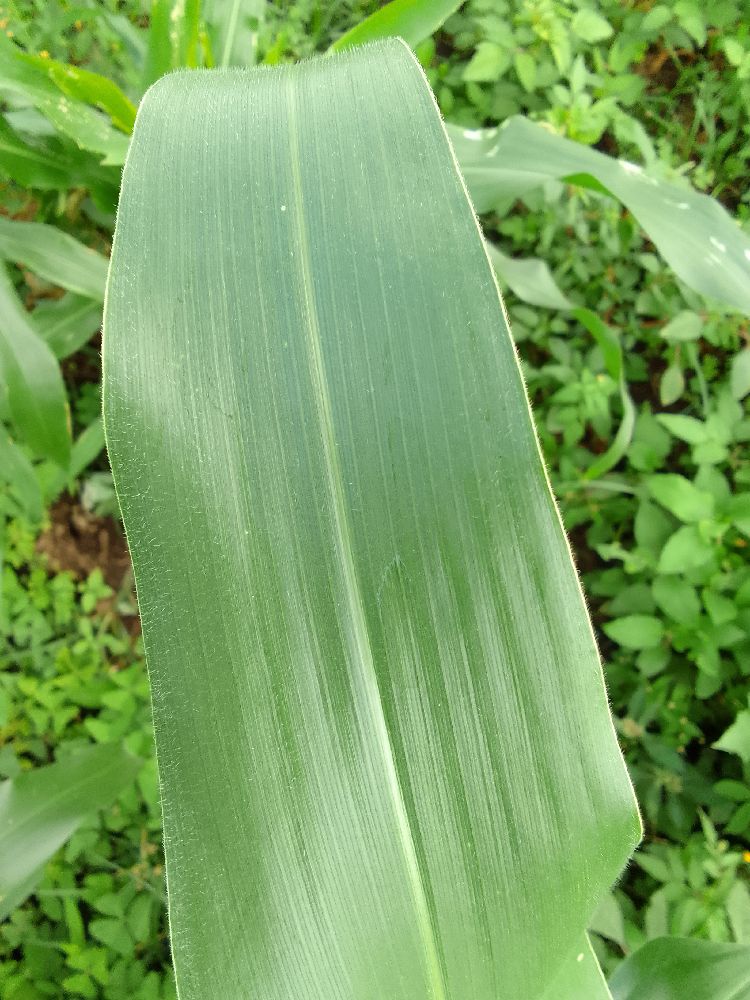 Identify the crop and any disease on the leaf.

maize, healthy
